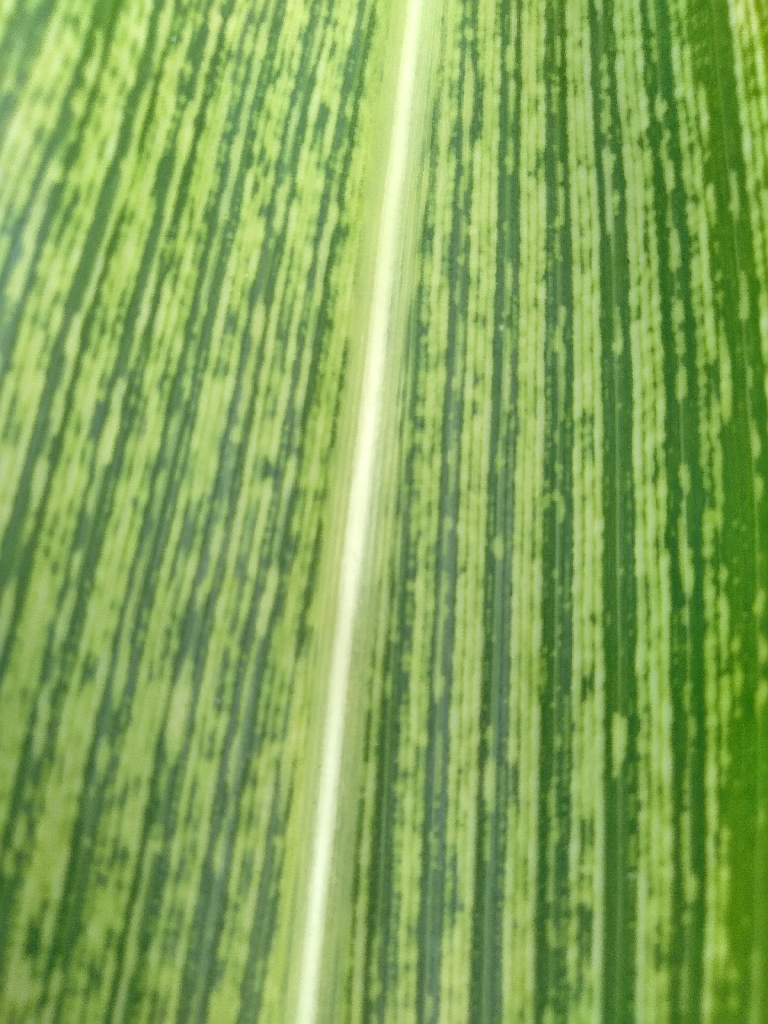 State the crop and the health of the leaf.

maize, maize streak virus
